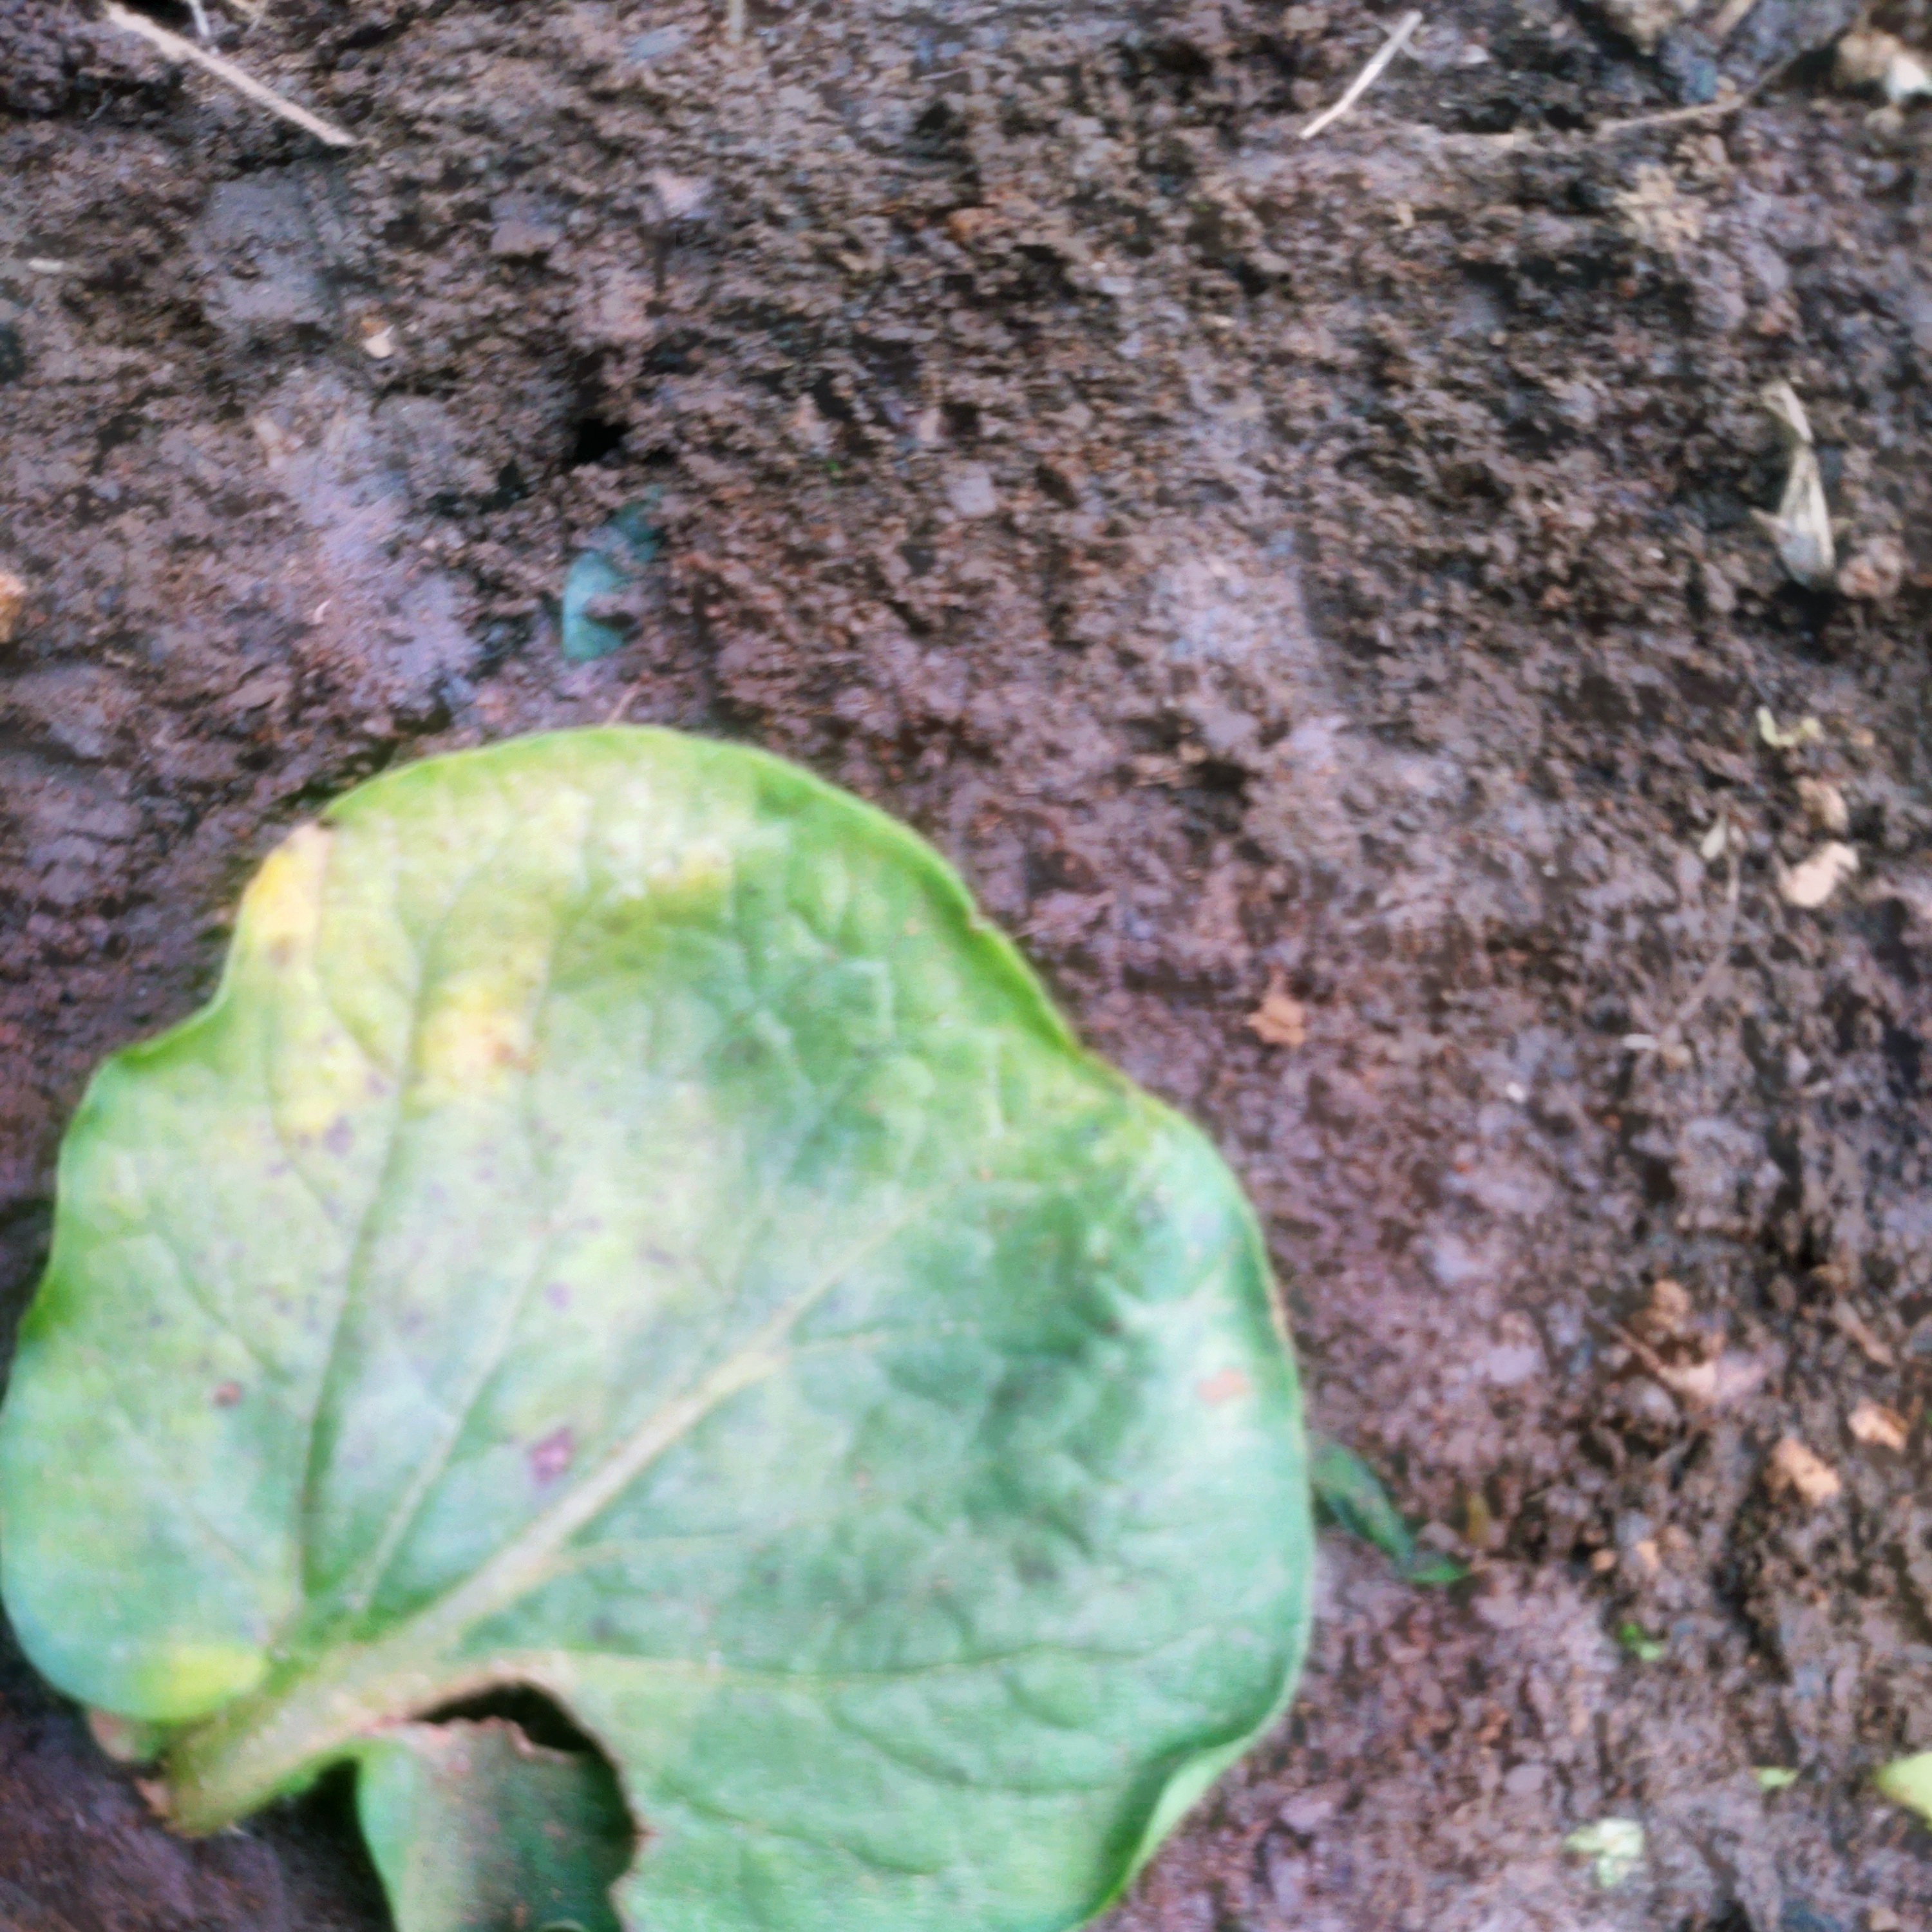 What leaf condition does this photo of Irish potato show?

late blight
